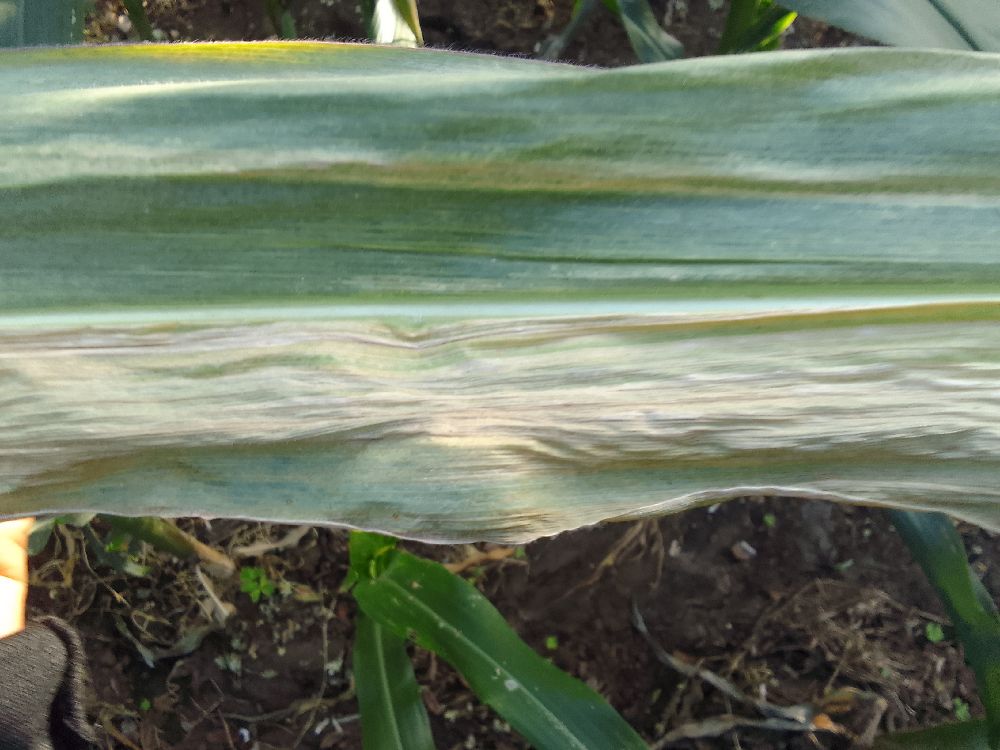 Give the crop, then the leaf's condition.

maize, maize lethal necrosis
